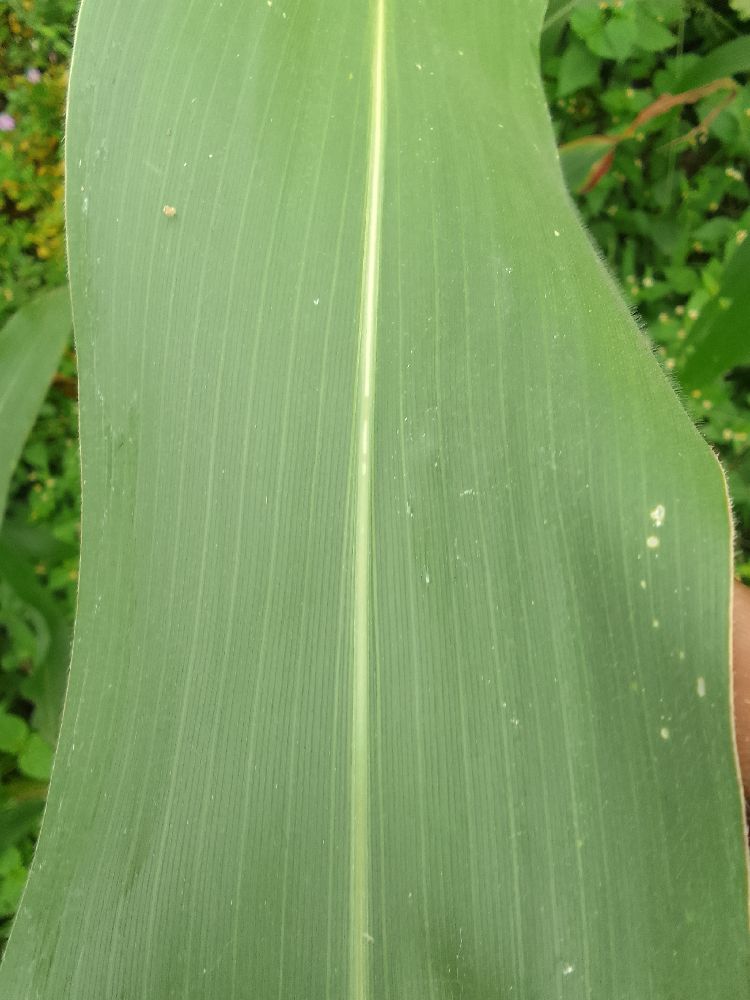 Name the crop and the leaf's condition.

maize, healthy
